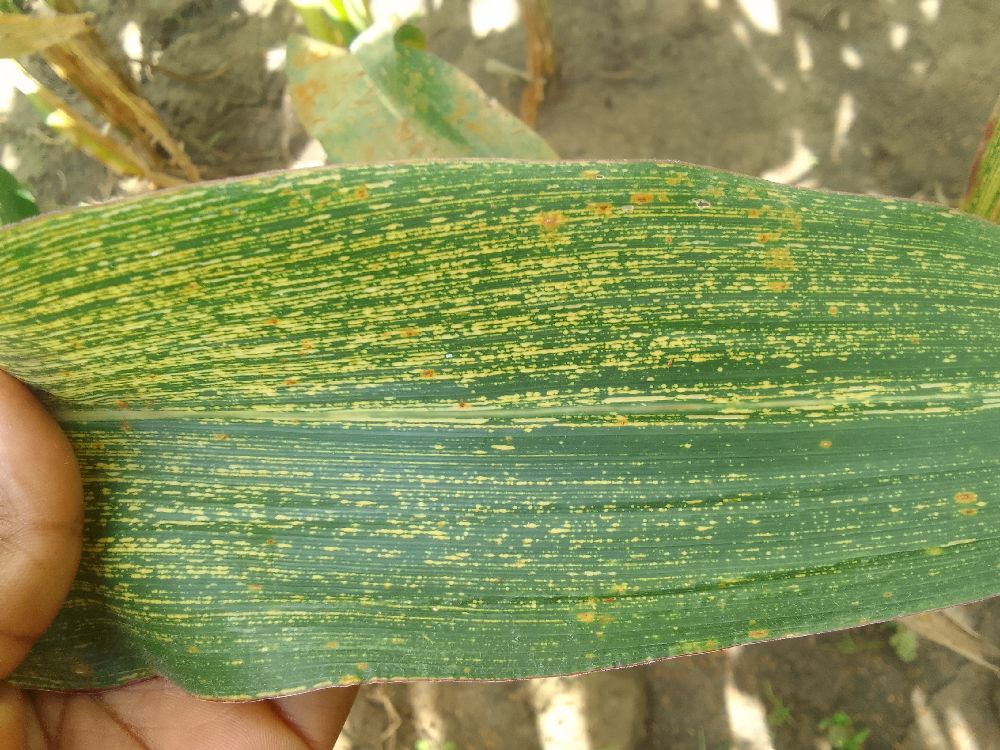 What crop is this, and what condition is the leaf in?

maize, maize streak virus
